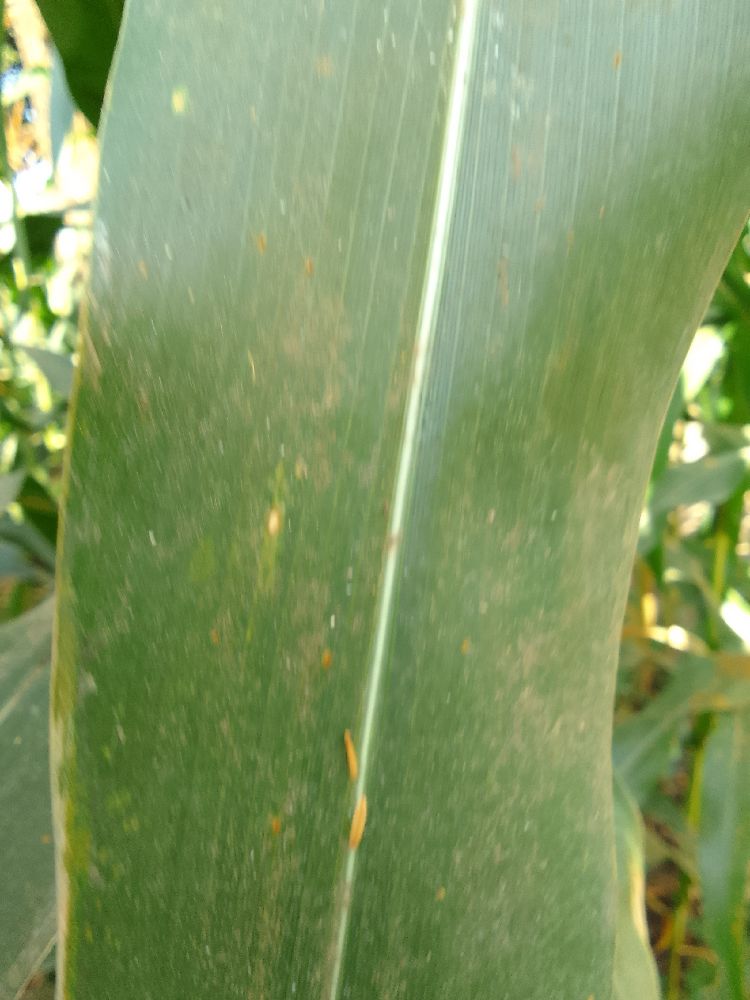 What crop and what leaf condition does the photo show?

maize, healthy
